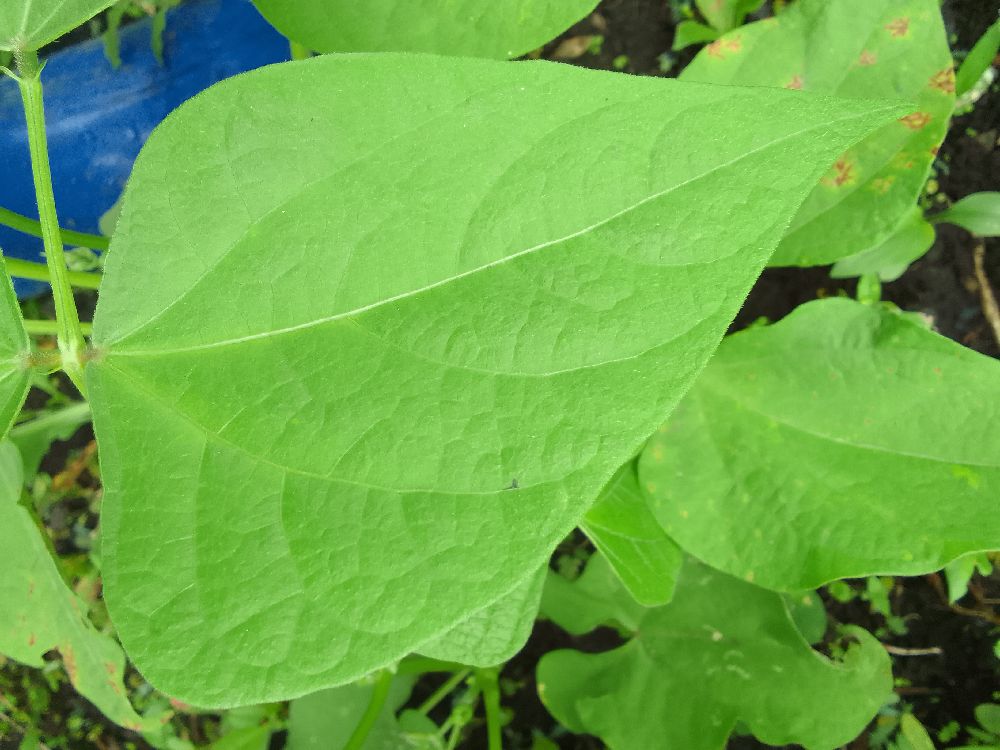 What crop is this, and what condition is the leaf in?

common bean, healthy
